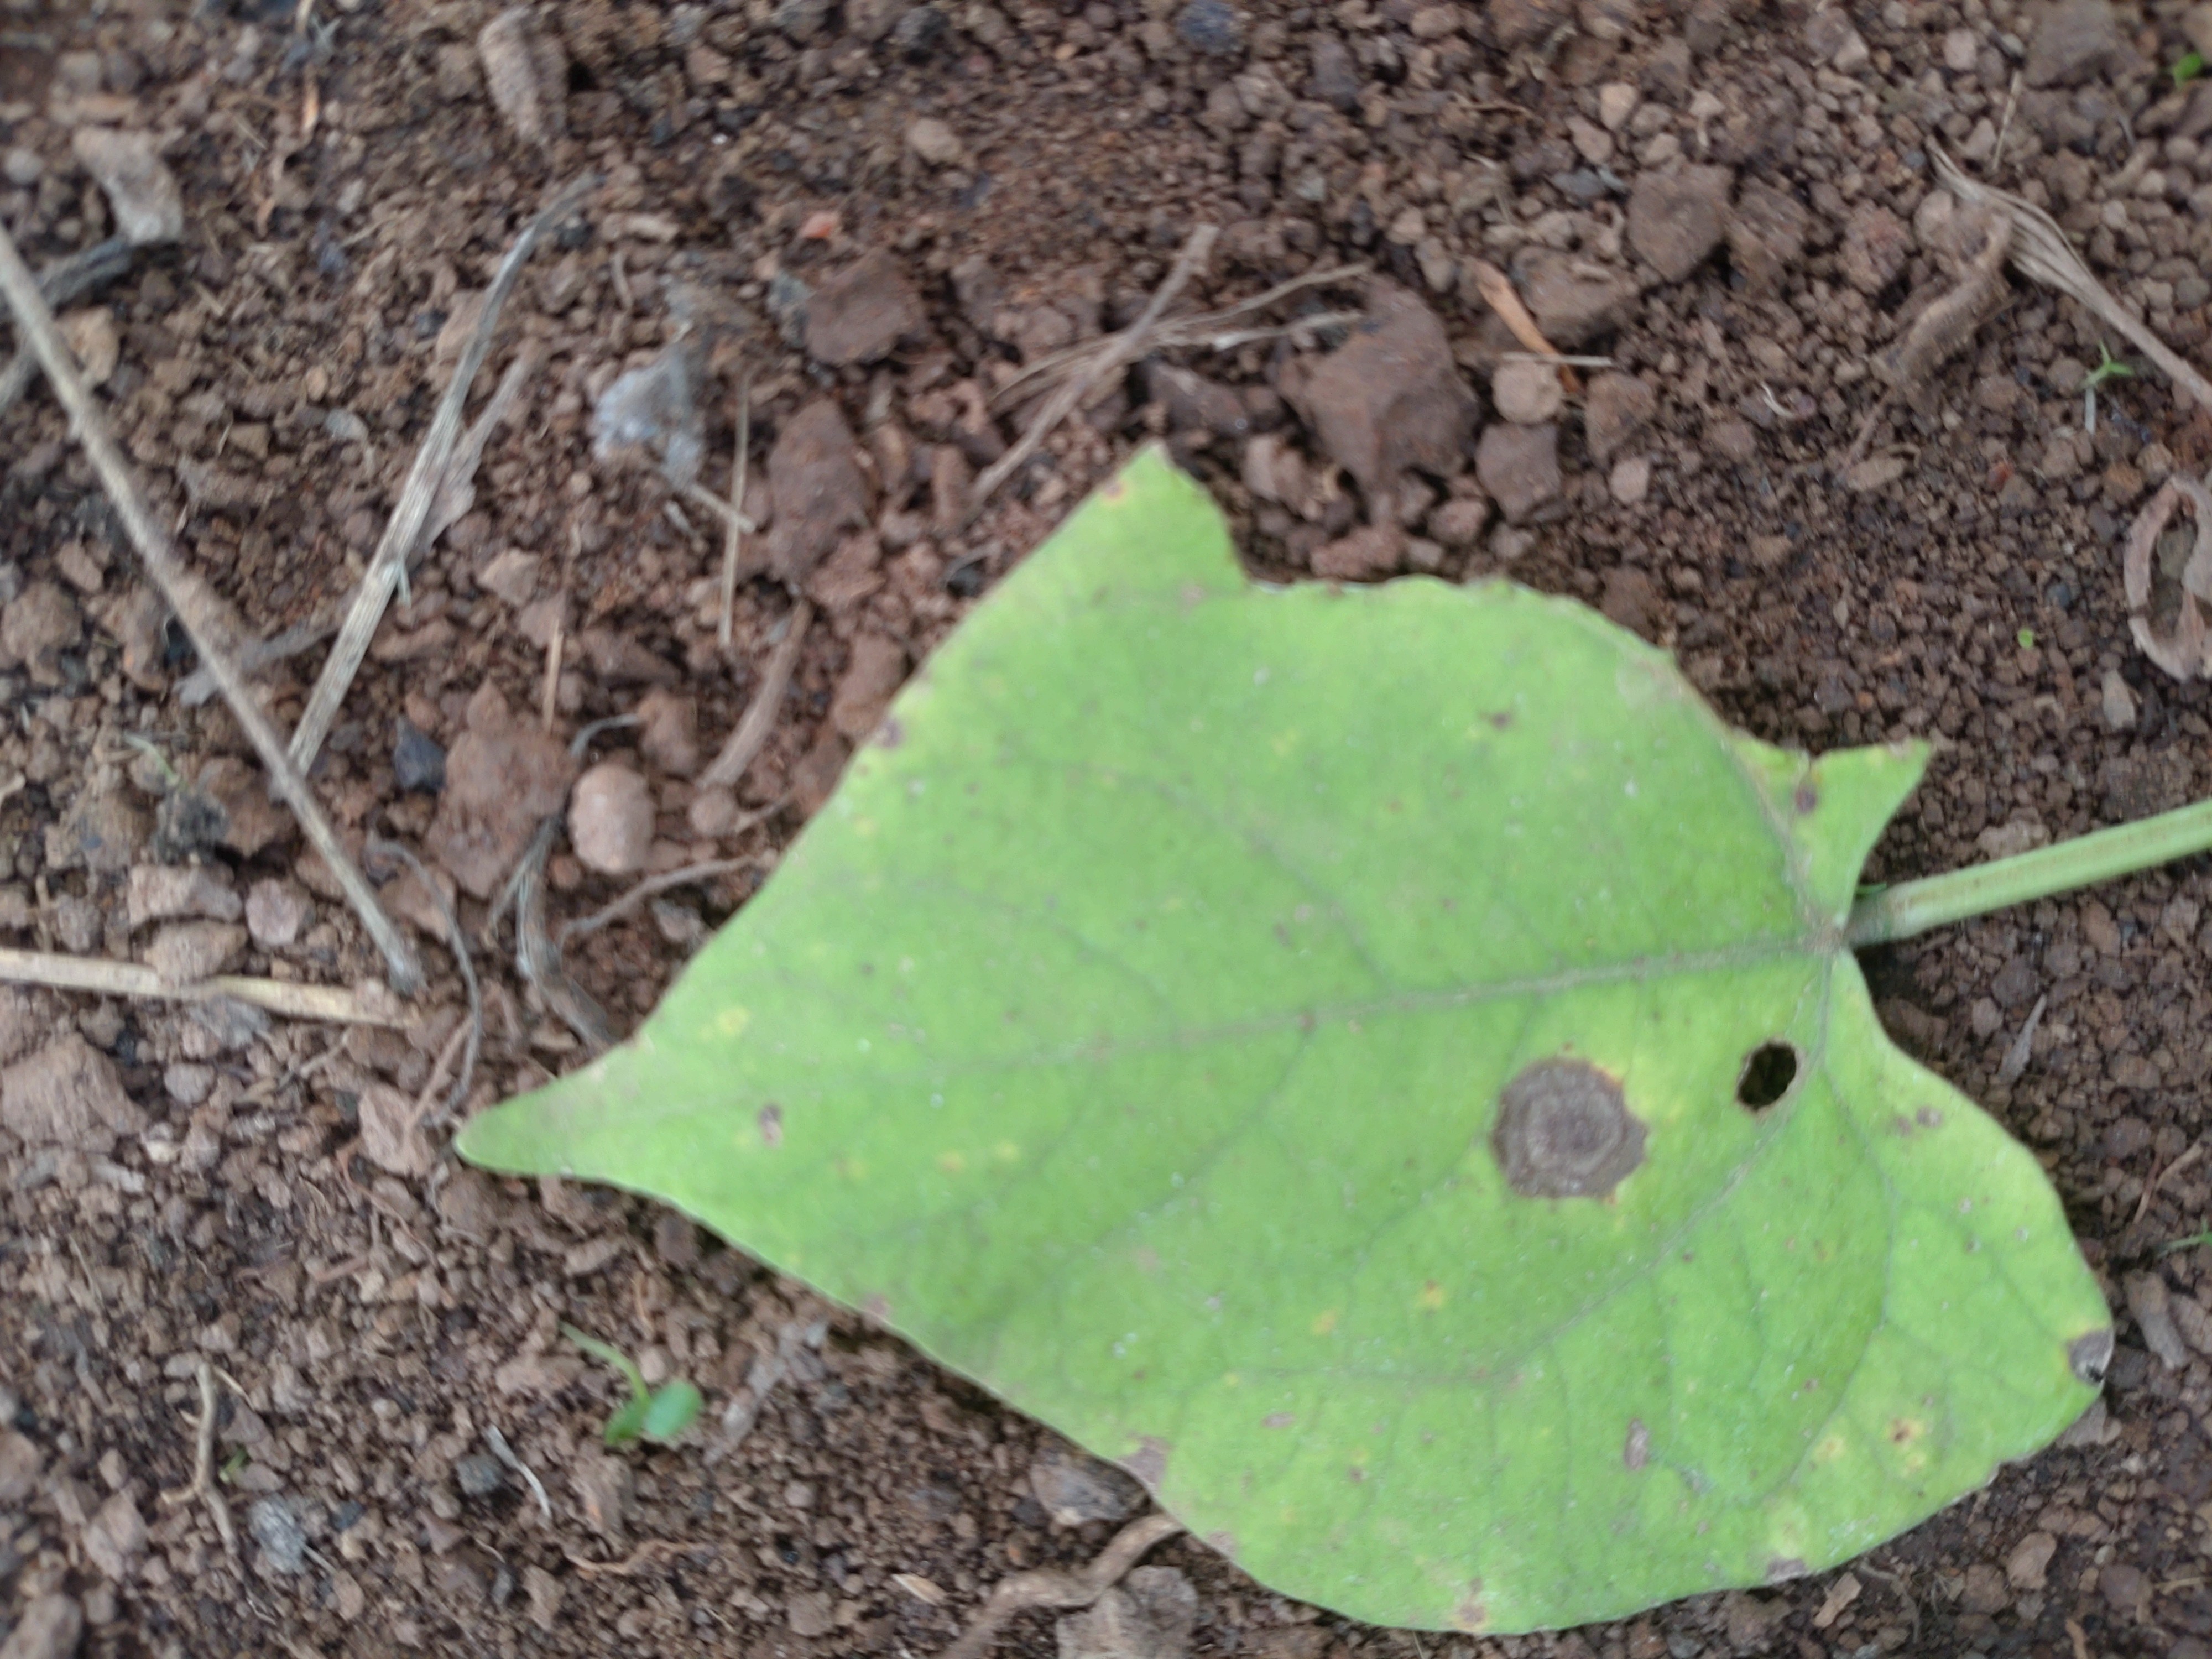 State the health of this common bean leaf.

anthracnose
